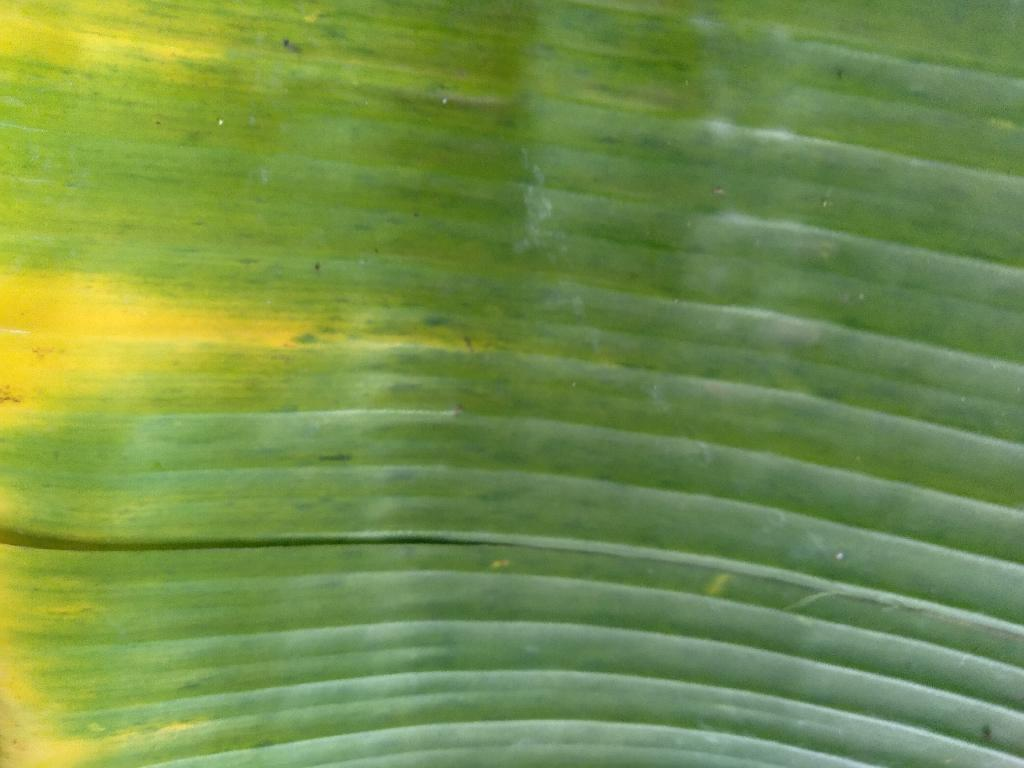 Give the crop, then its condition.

banana, fusarium wilt race 1
